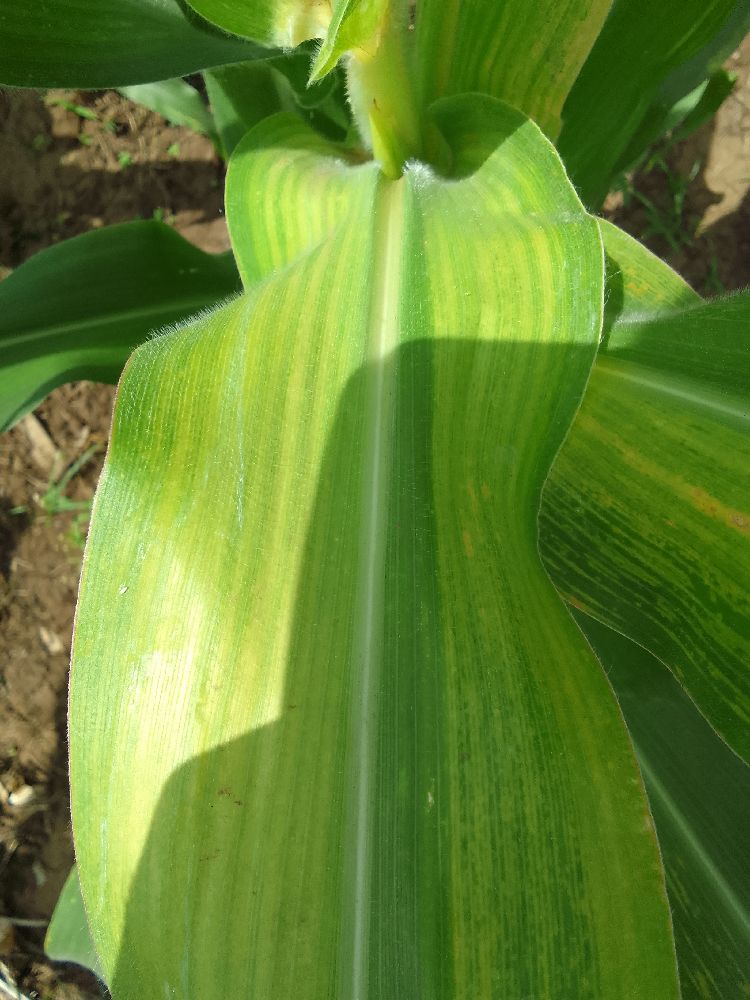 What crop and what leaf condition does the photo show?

maize, maize lethal necrosis
